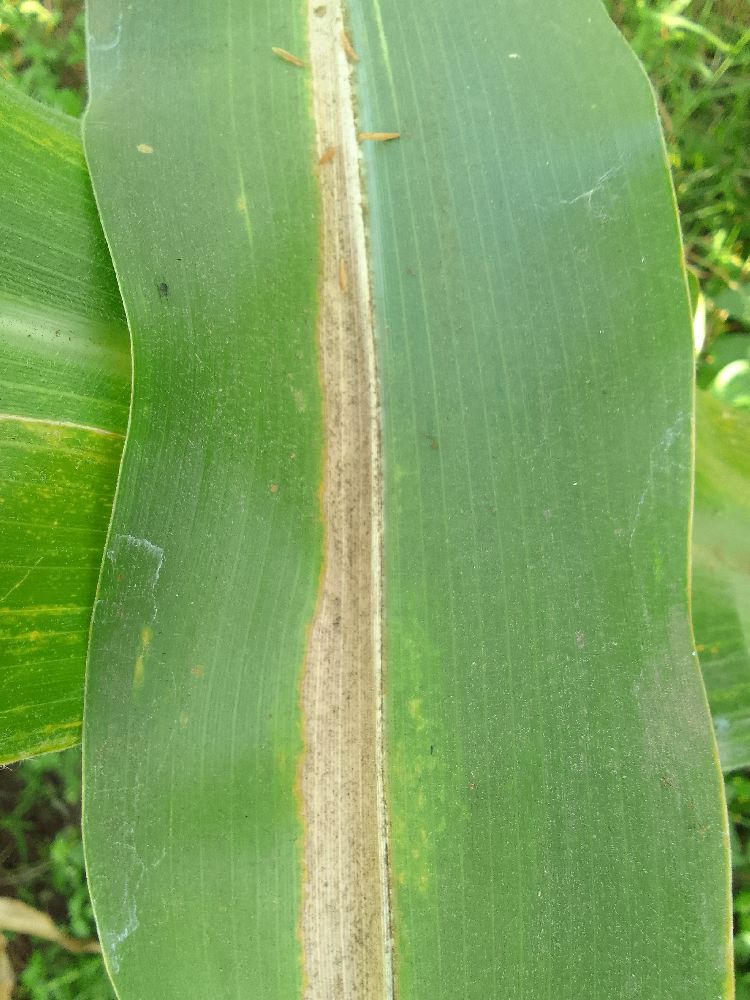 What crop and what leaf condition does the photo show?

maize, maize lethal necrosis
